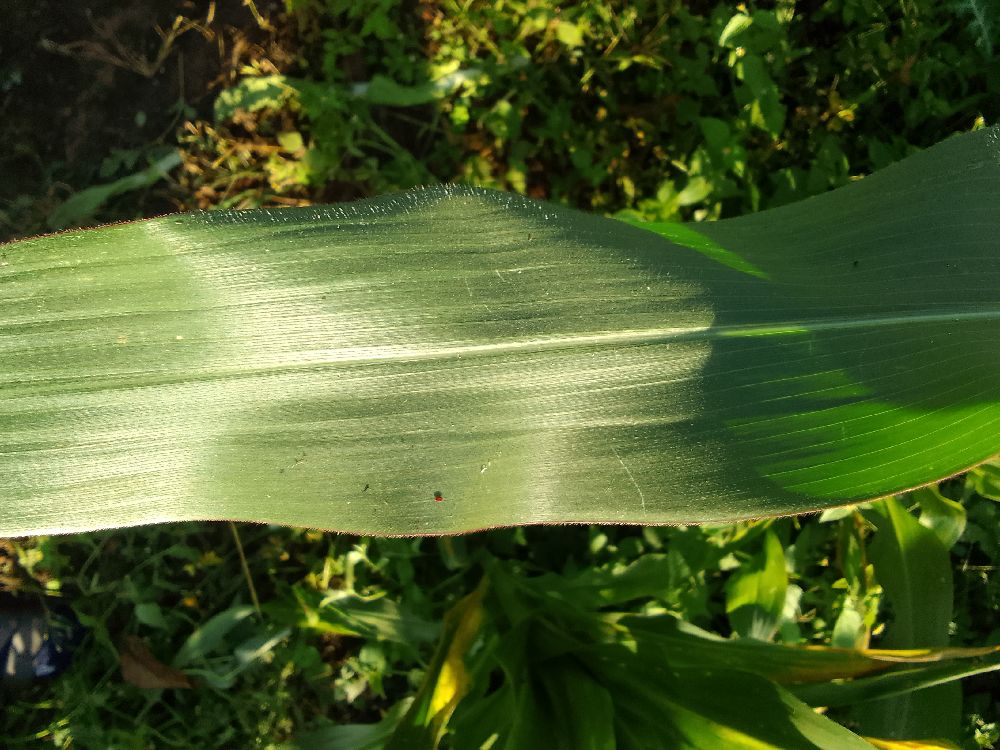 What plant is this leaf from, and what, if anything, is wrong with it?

maize, healthy
